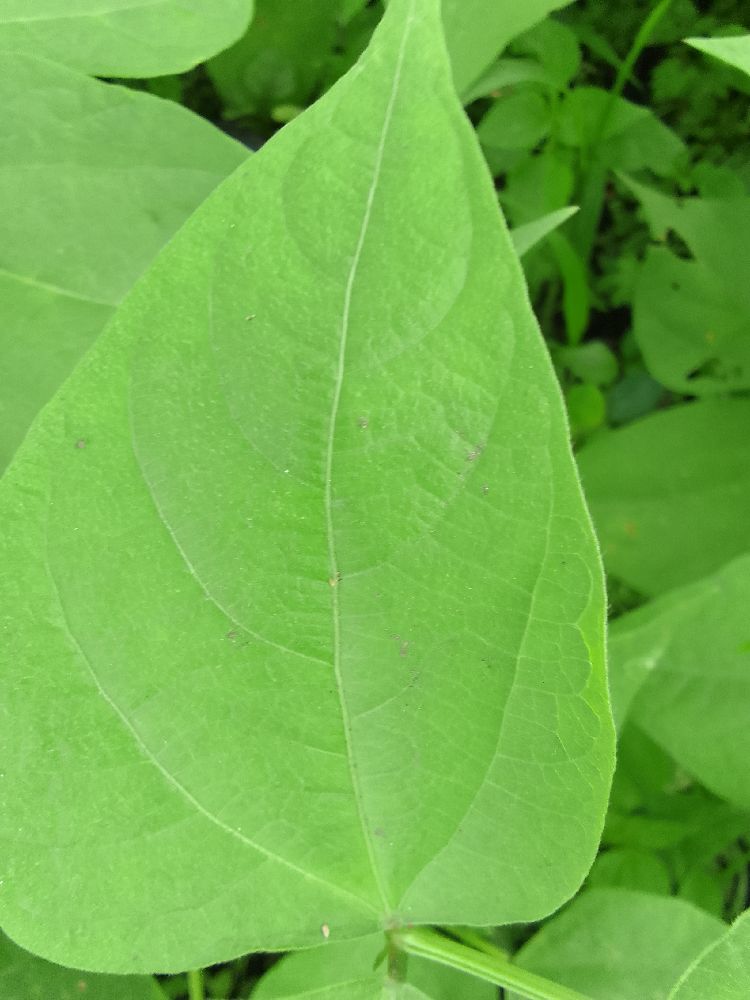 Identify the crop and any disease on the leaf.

common bean, healthy
